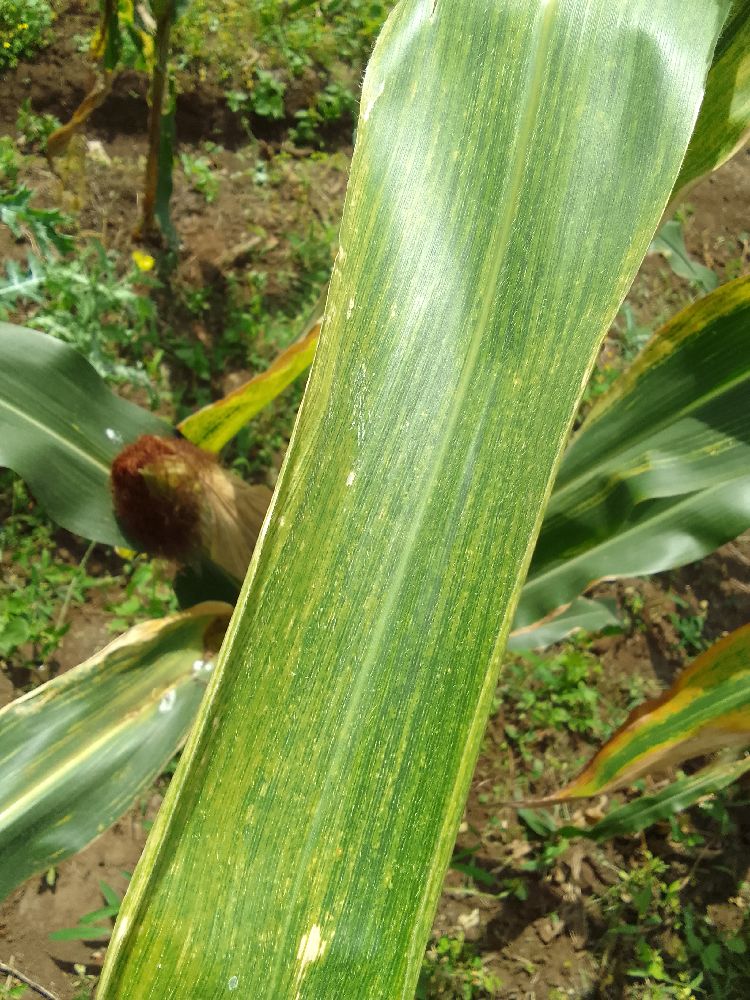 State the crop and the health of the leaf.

maize, maize lethal necrosis
